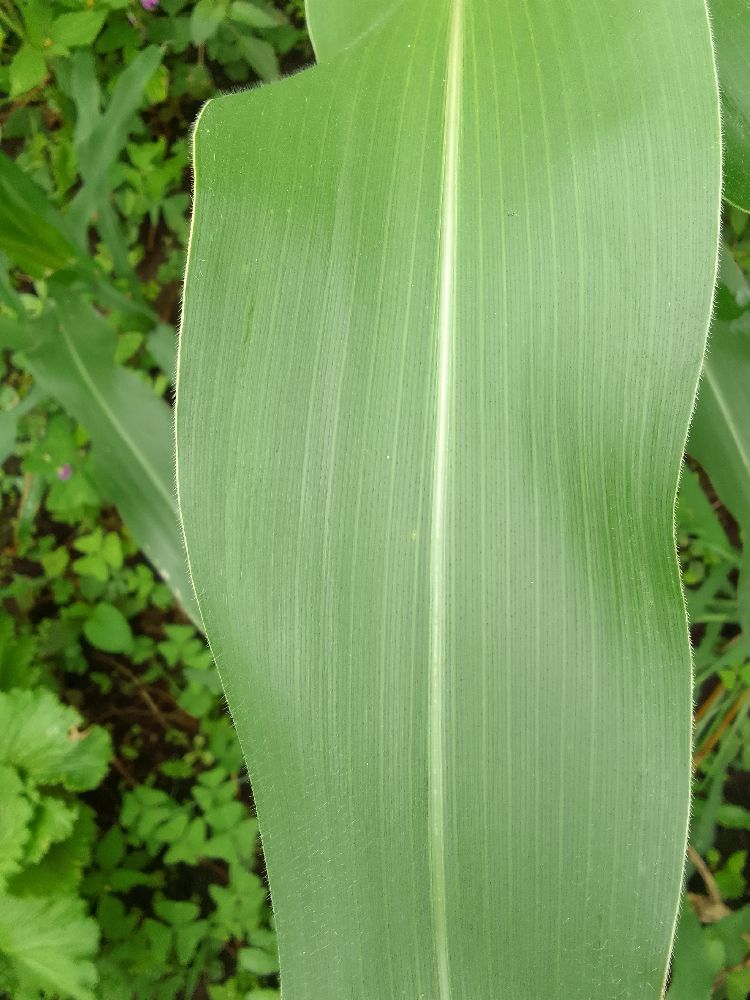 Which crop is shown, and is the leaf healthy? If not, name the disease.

maize, healthy
